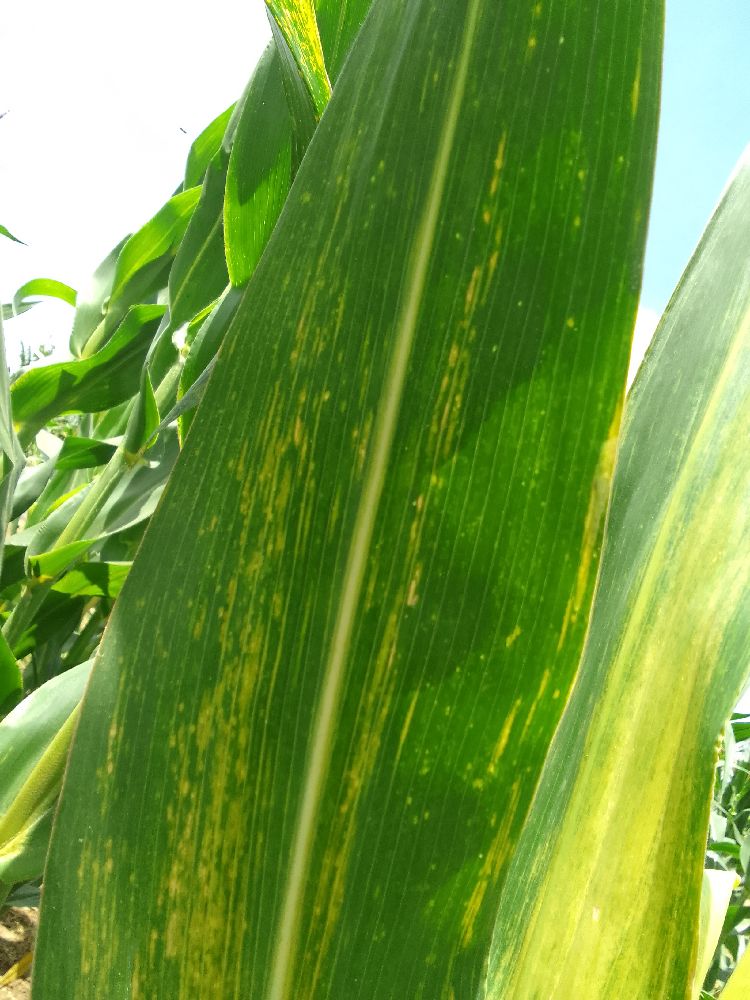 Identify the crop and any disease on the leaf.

maize, maize lethal necrosis
